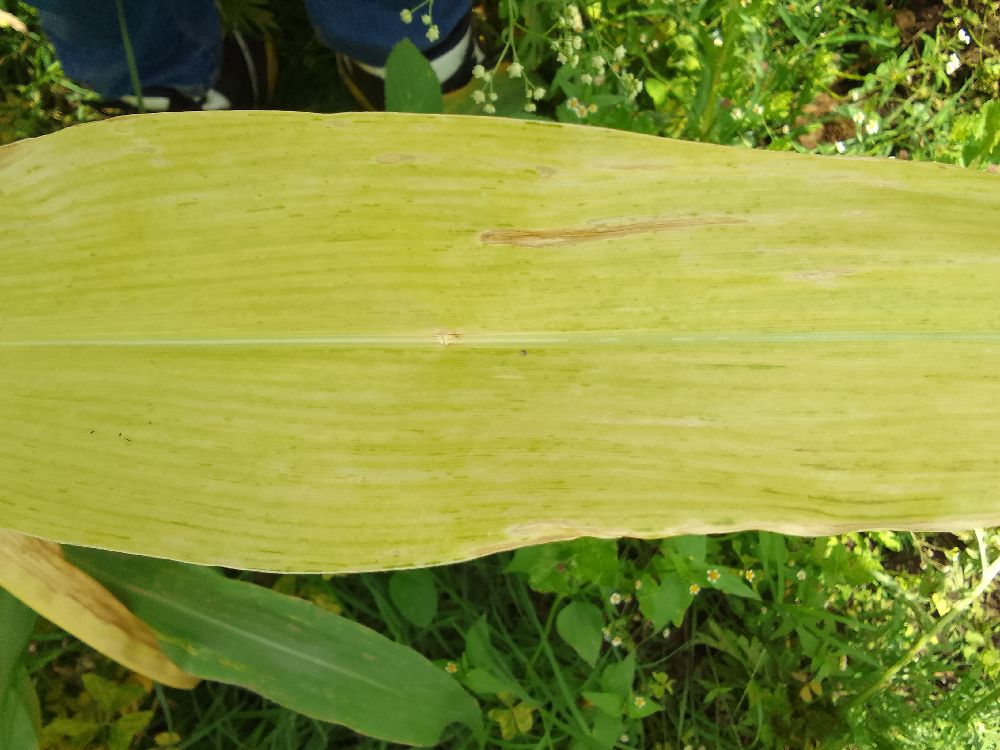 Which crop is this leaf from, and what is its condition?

maize, maize lethal necrosis
